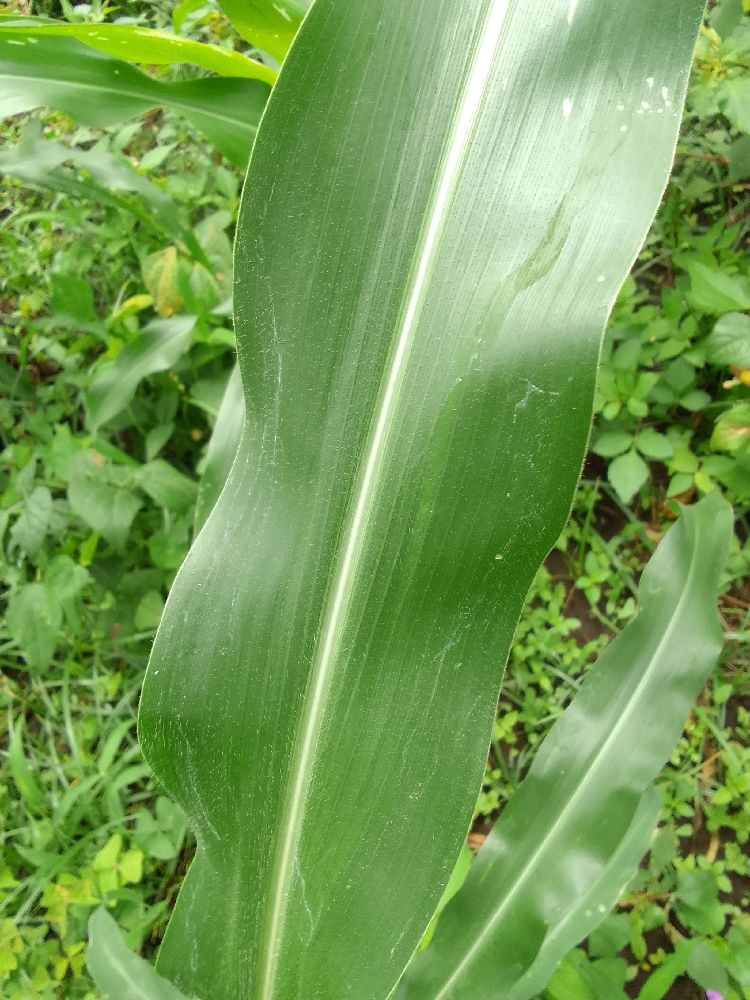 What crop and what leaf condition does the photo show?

maize, healthy
